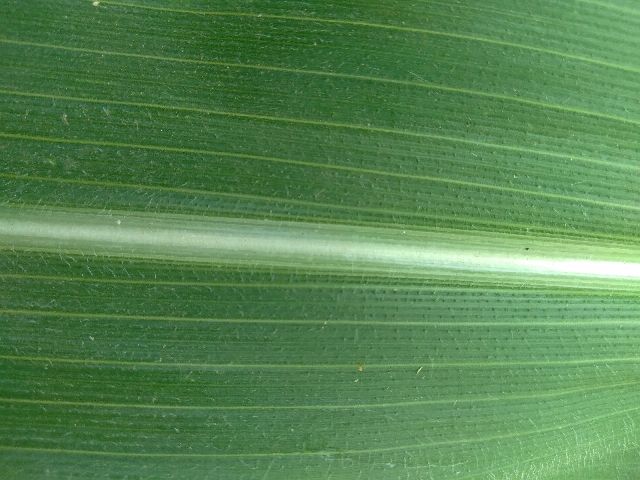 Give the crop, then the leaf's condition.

maize, healthy
